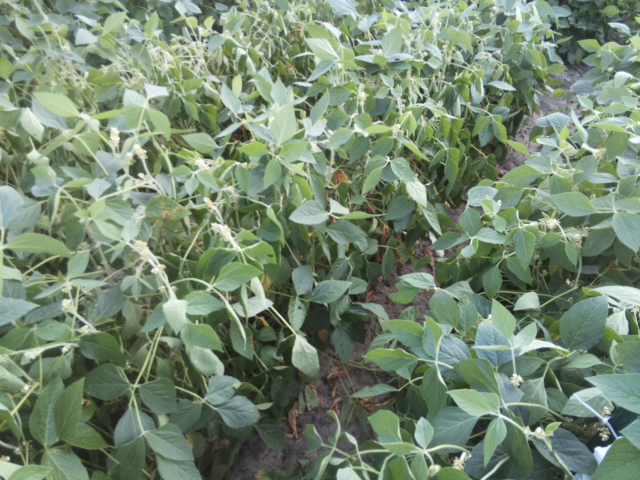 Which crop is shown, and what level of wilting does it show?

soybean, slight leaflet or petiole turgor loss in upper canopy
